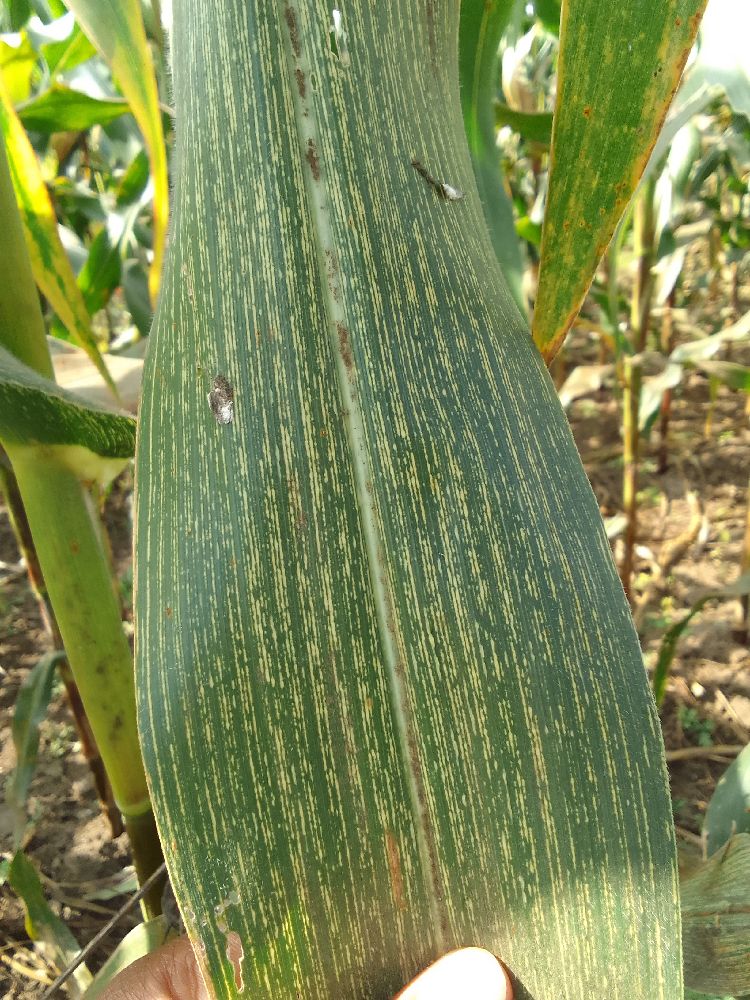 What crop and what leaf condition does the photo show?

maize, maize streak virus
